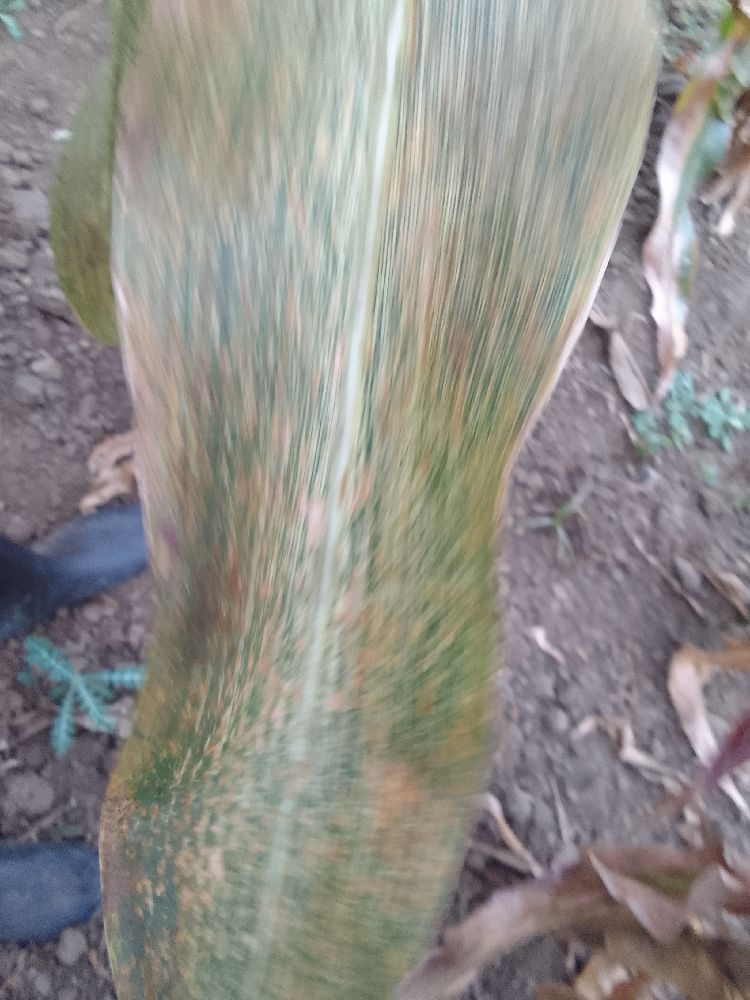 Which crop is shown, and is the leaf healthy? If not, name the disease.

maize, maize streak virus
